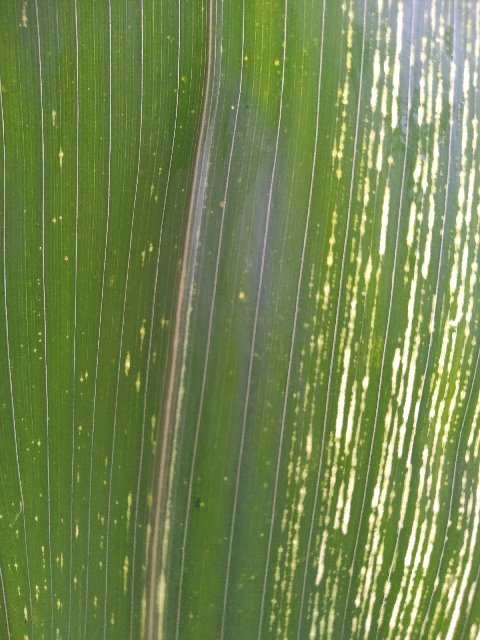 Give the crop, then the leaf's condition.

maize, maize streak virus
